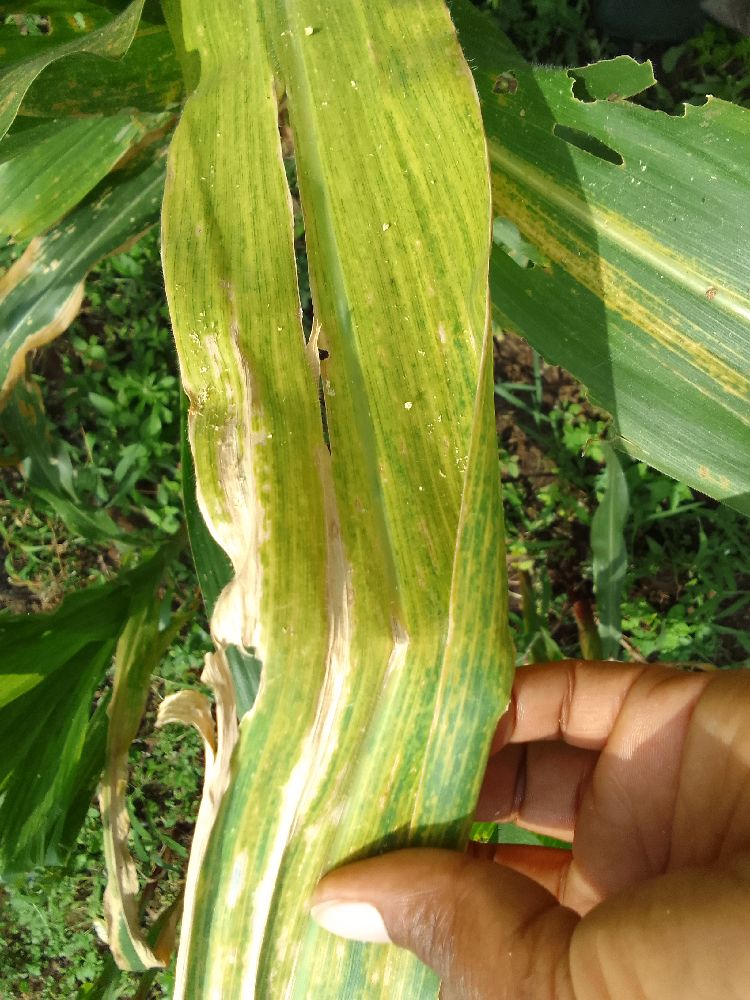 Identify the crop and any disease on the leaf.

maize, maize lethal necrosis
